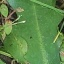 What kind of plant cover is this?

structured weed
